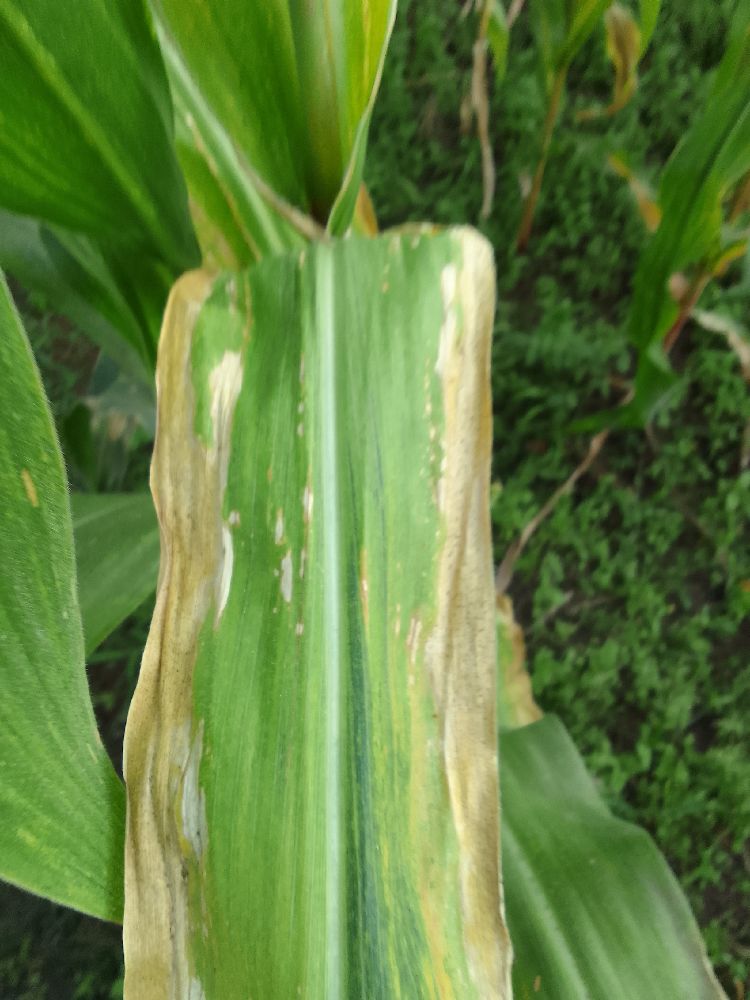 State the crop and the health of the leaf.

maize, maize lethal necrosis
